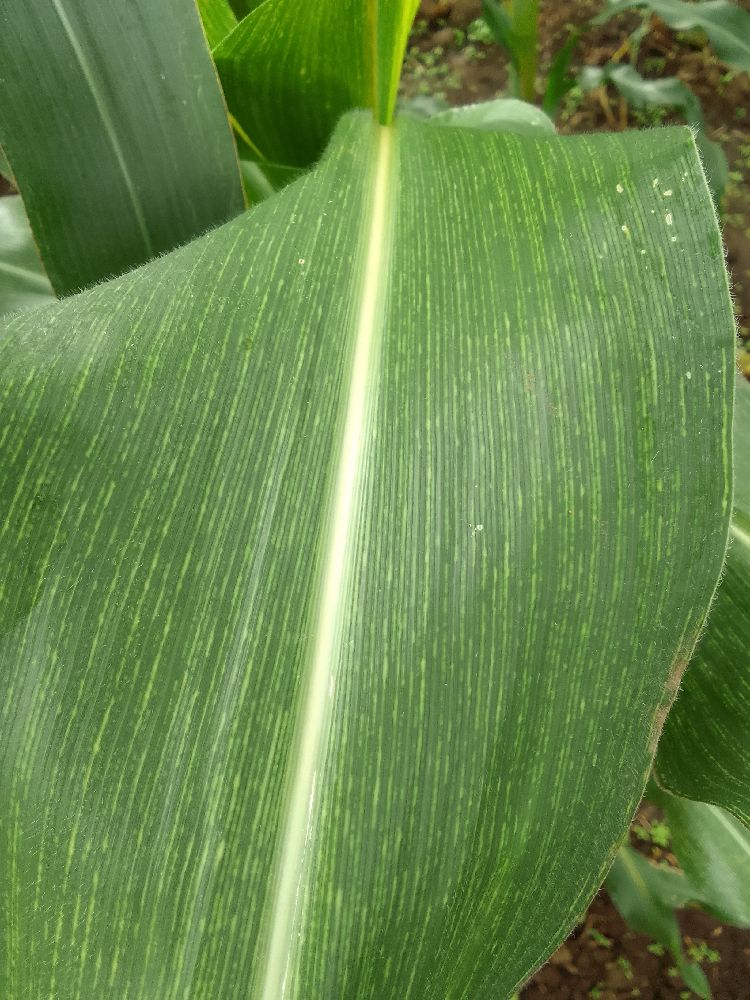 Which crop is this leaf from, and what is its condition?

maize, maize streak virus
